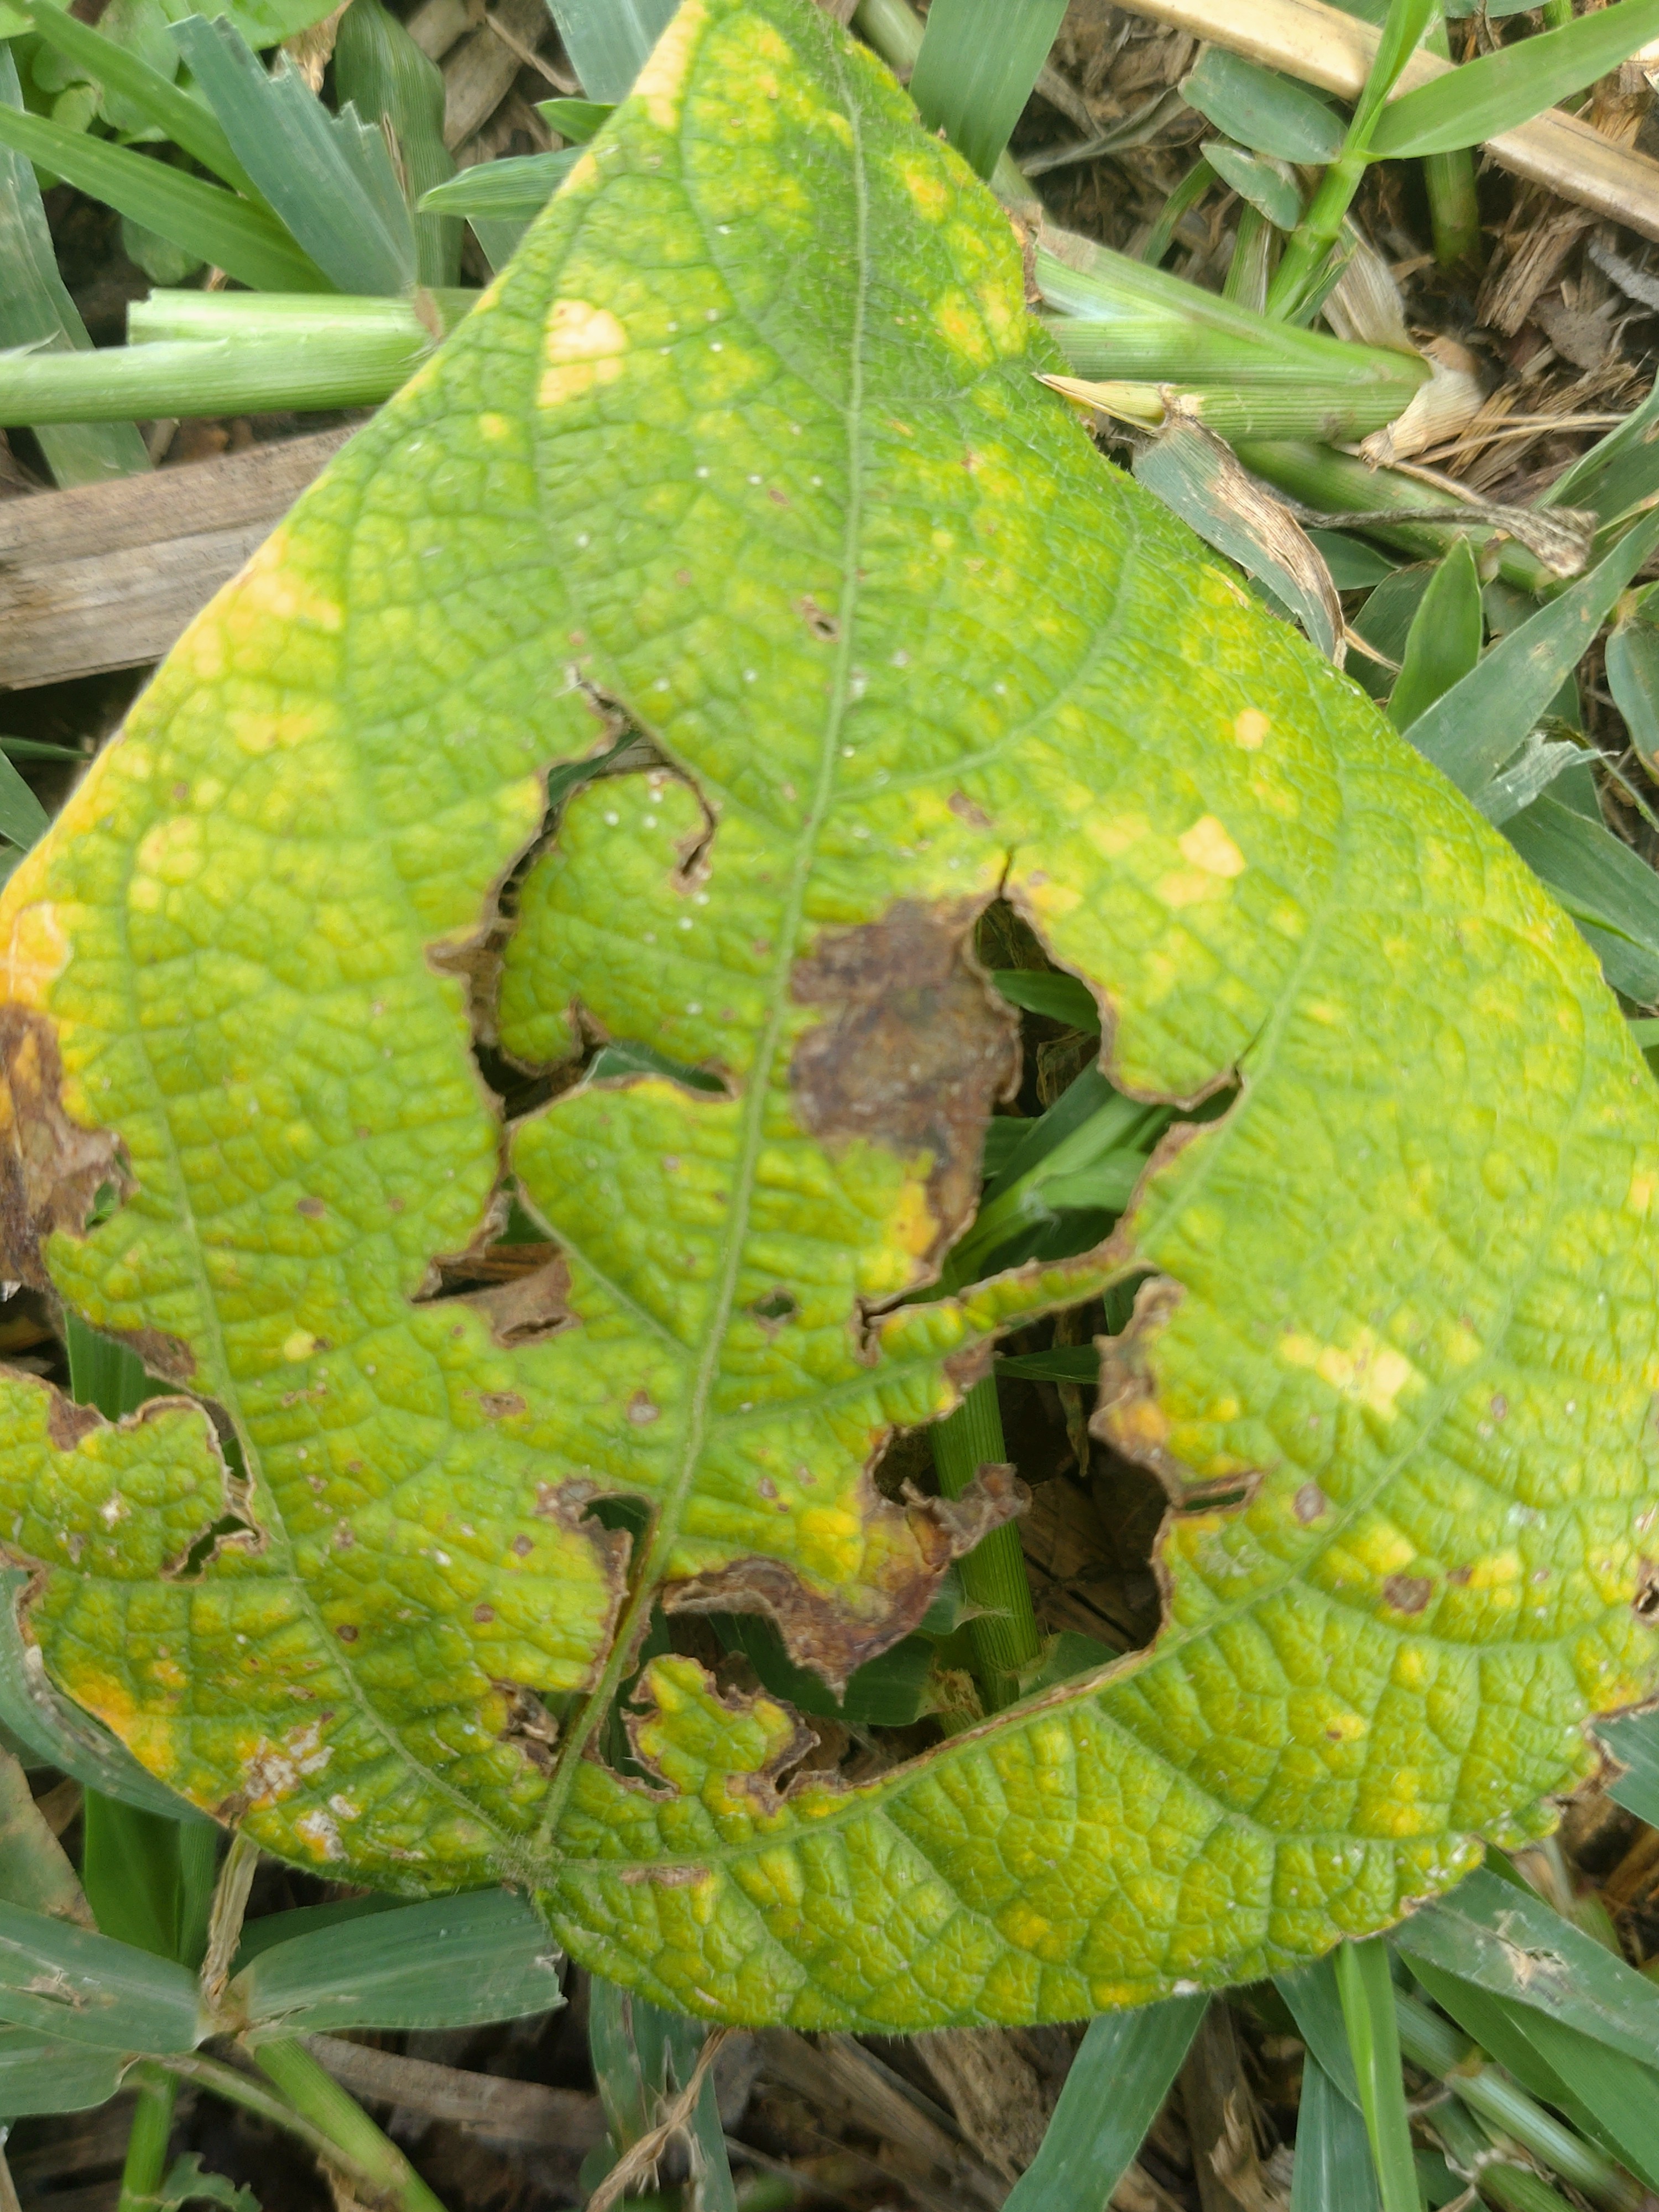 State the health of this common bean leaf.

rust
